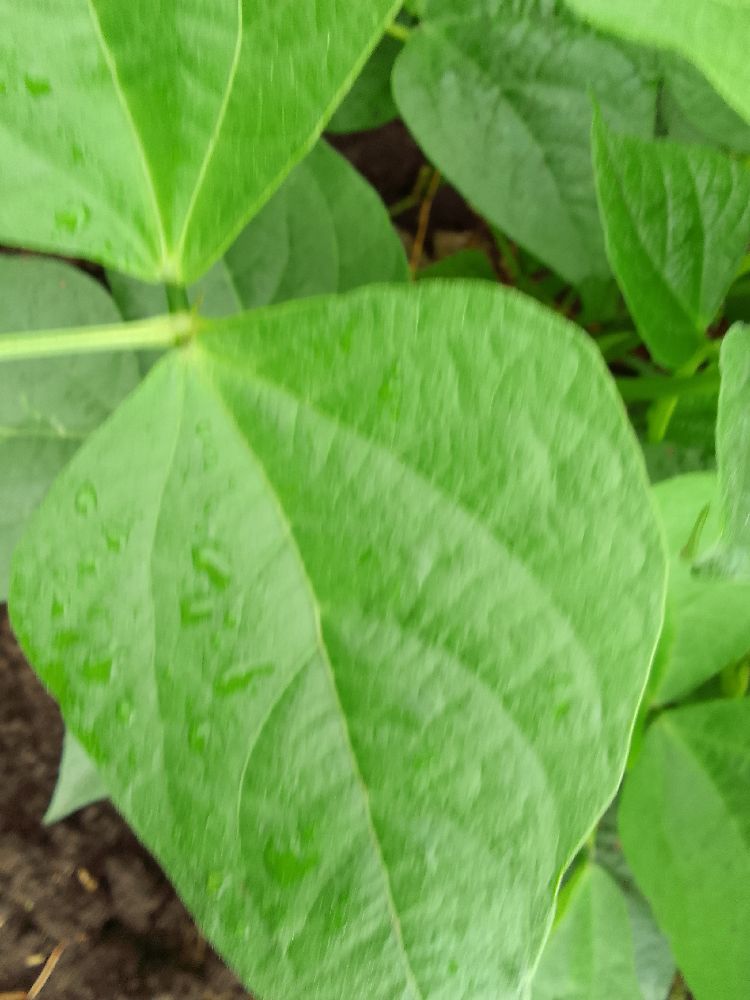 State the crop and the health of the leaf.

common bean, healthy
